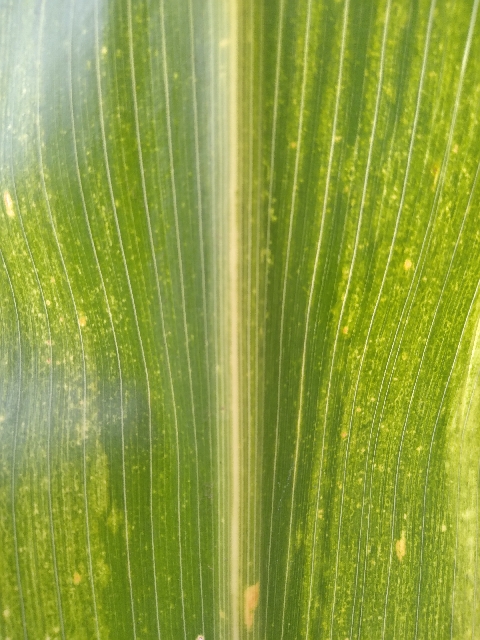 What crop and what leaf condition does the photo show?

maize, maize lethal necrosis
